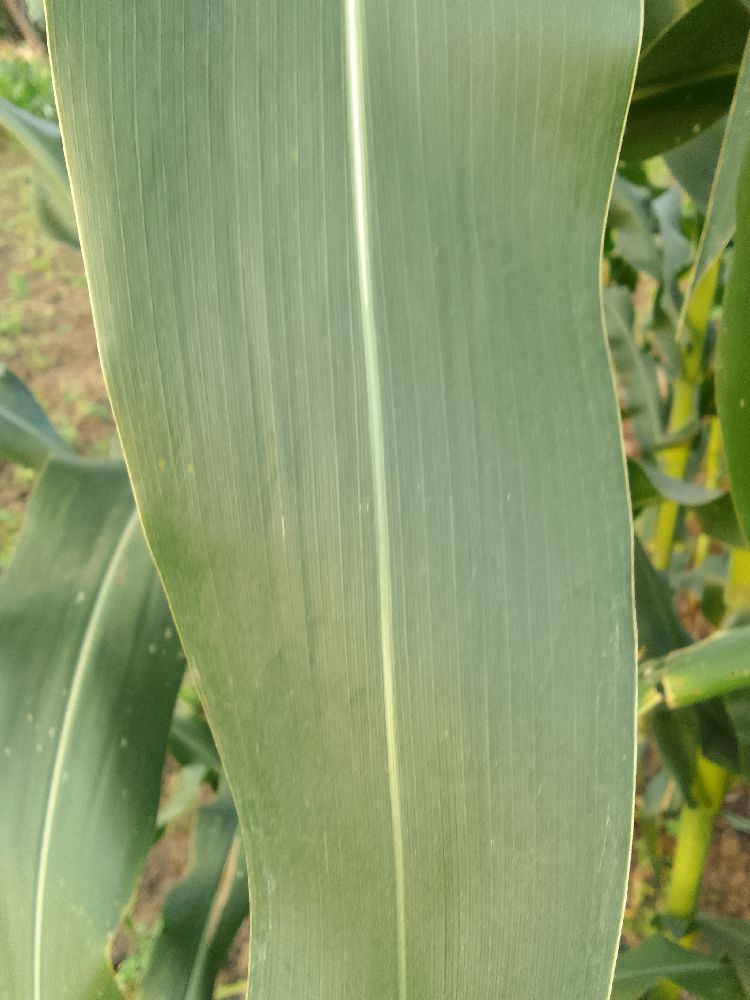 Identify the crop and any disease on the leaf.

maize, healthy
